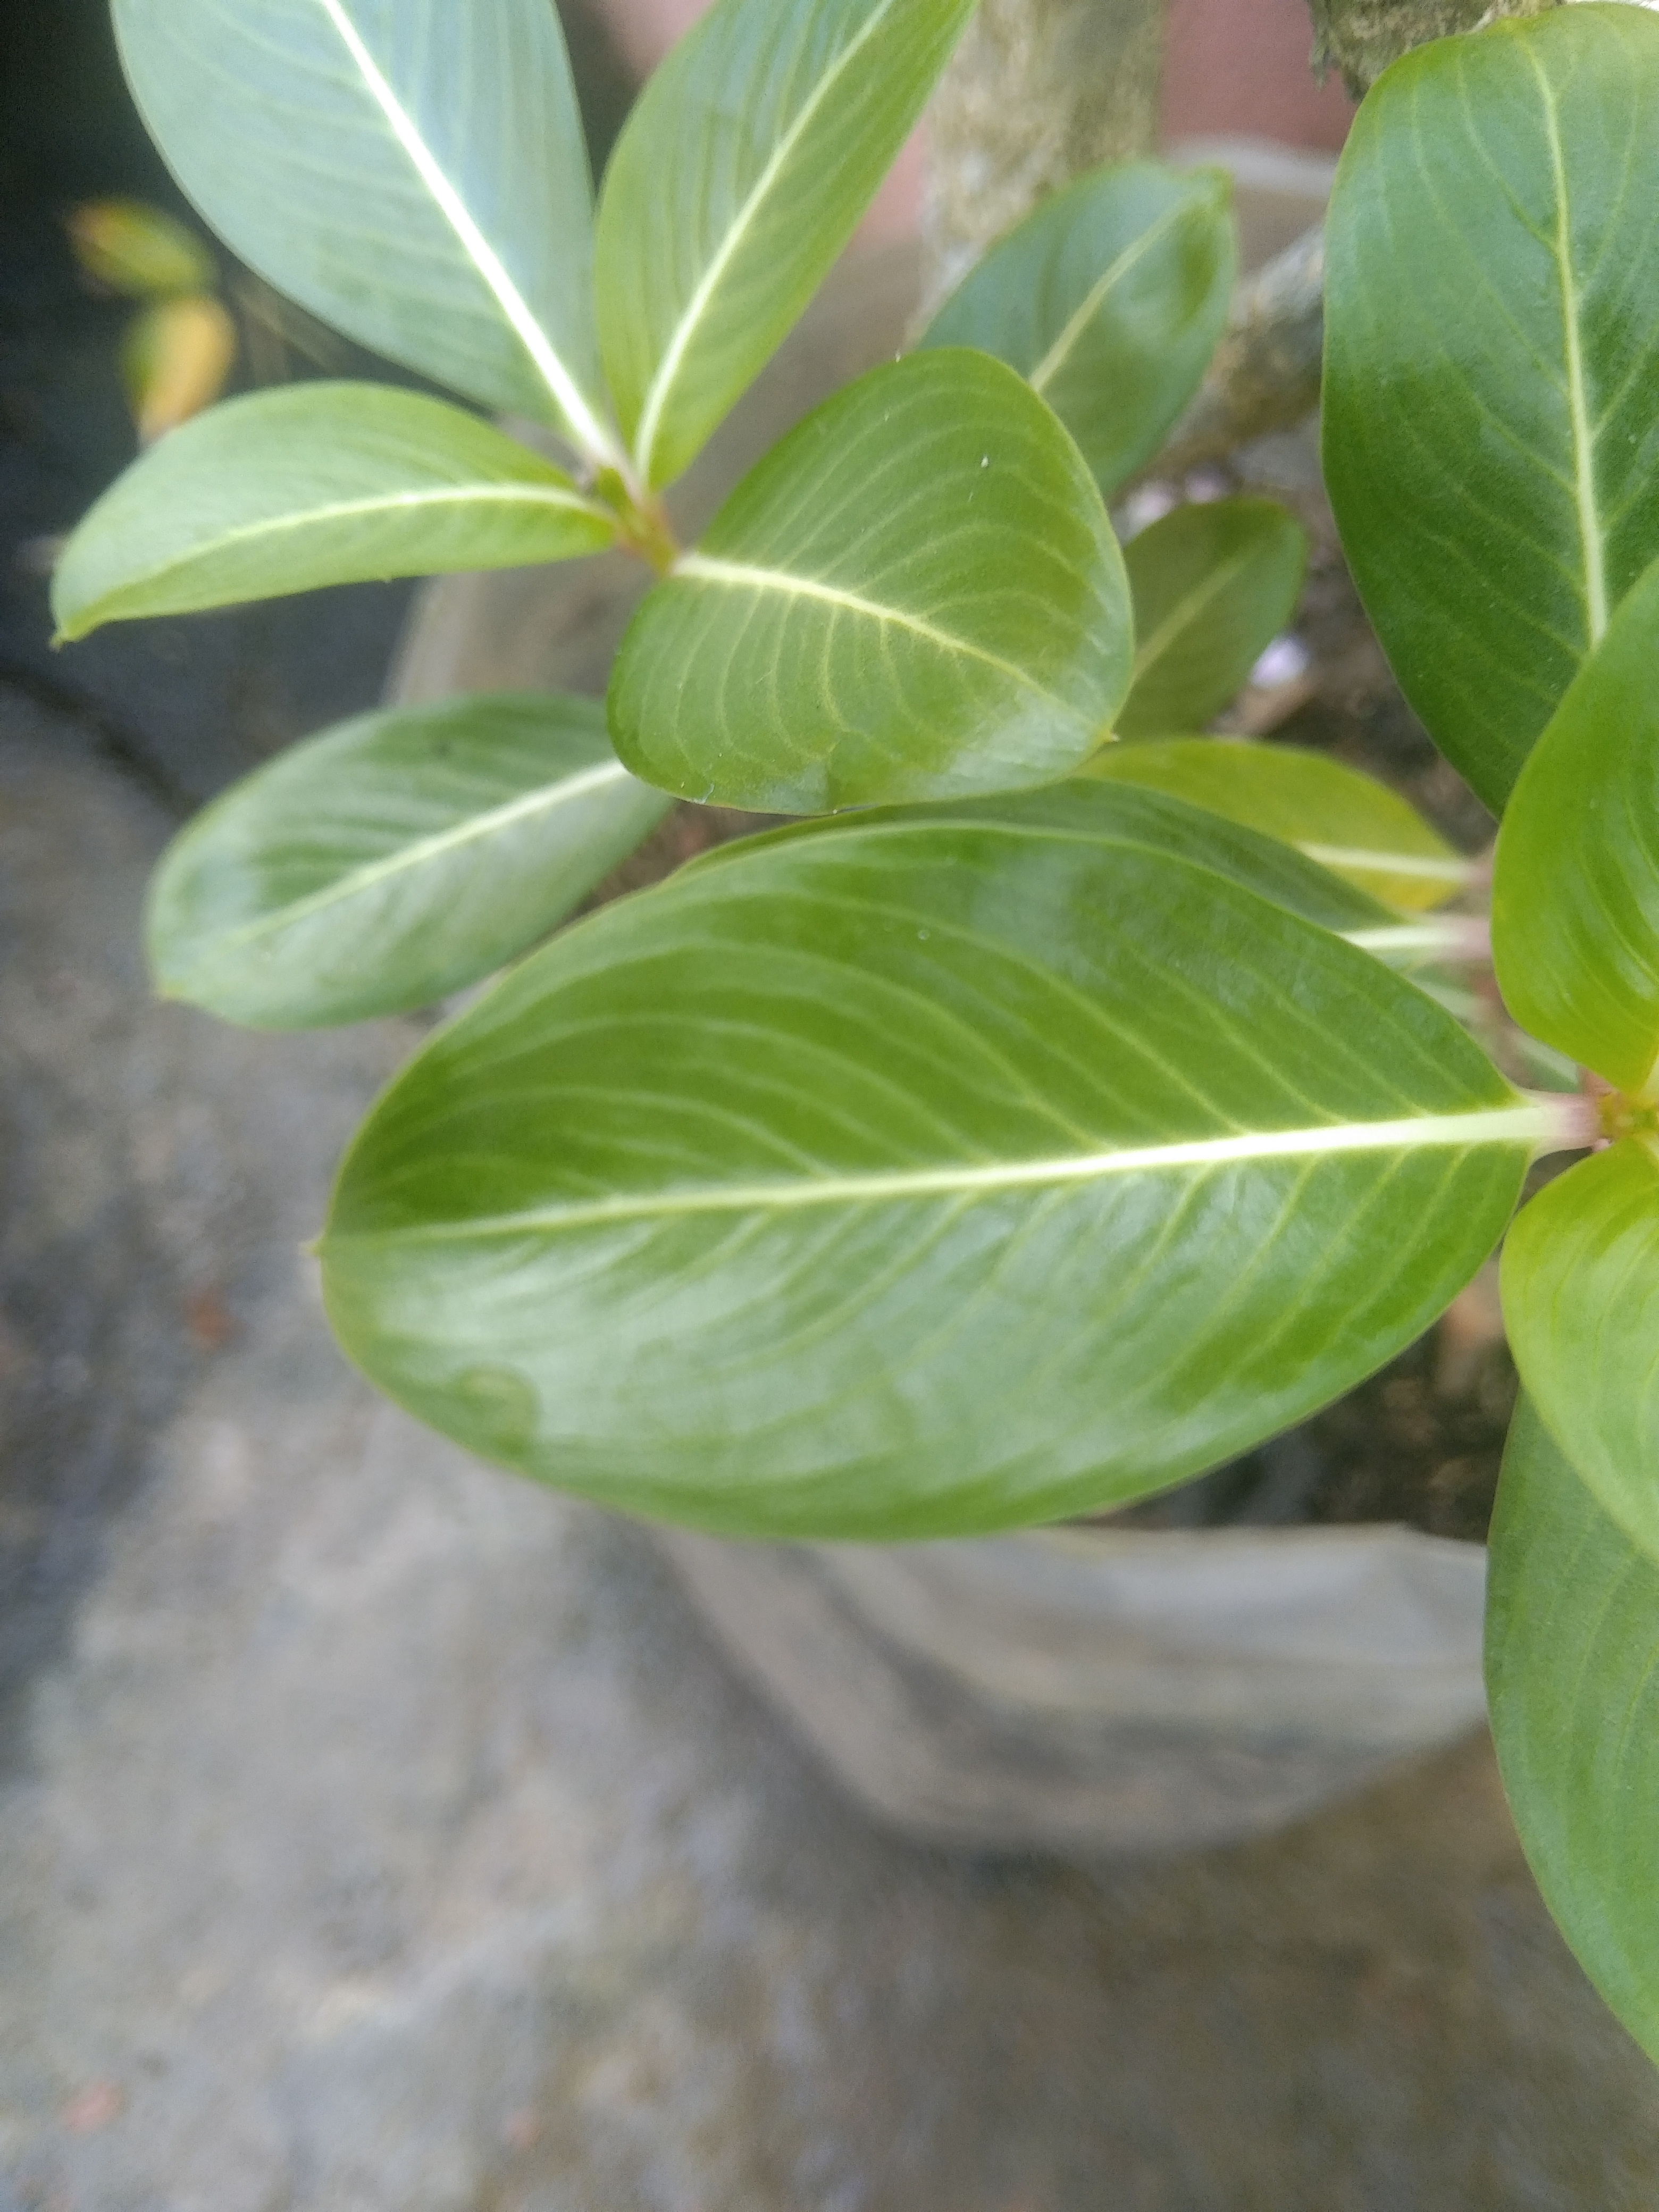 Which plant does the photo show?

rose periwinkle
